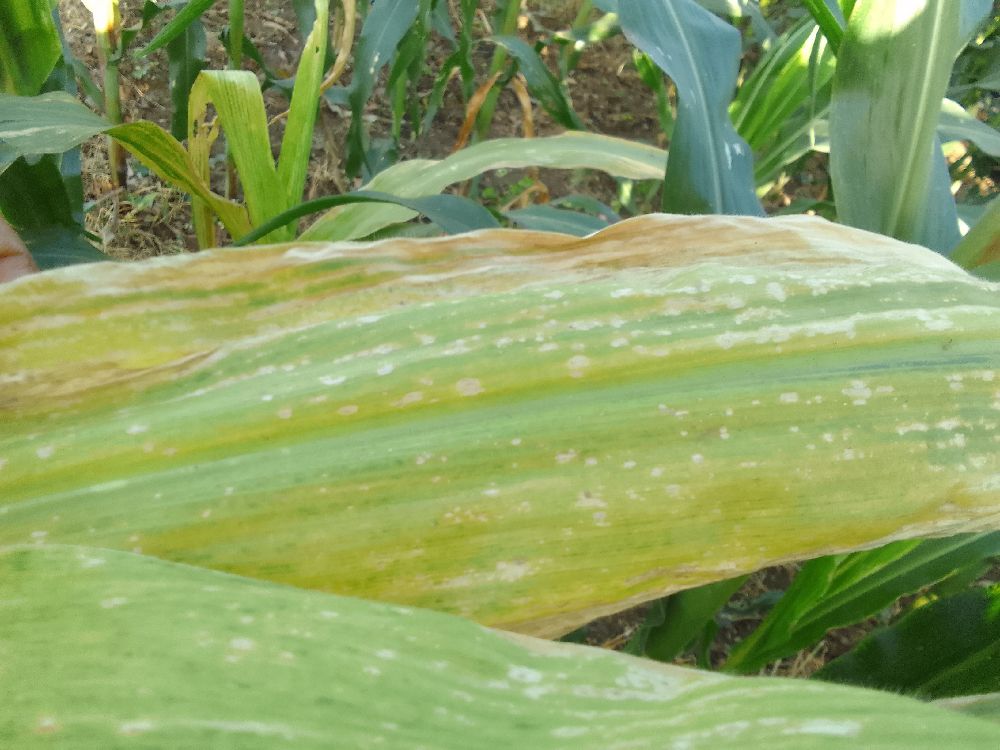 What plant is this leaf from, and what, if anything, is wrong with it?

maize, maize lethal necrosis
